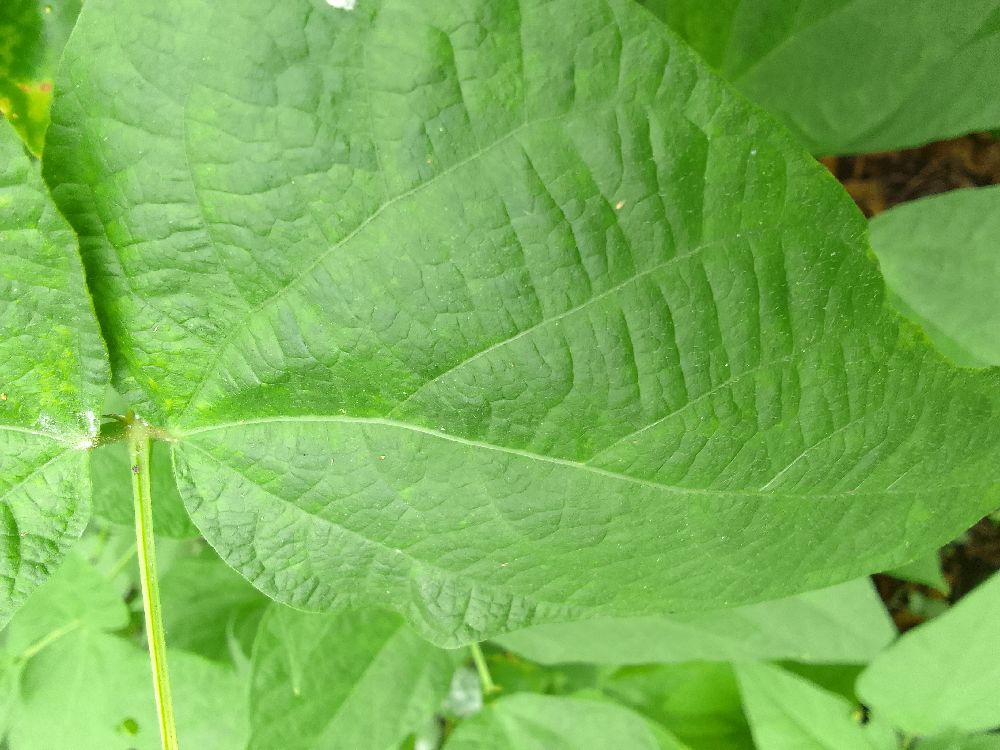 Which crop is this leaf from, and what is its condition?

common bean, healthy
